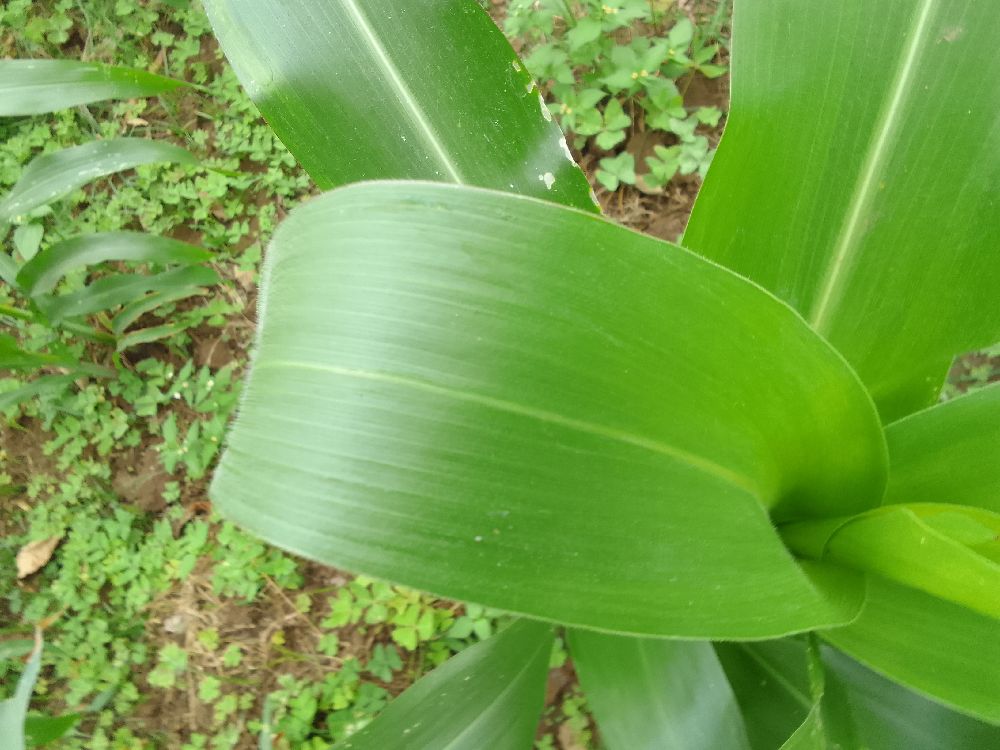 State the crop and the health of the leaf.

maize, healthy
